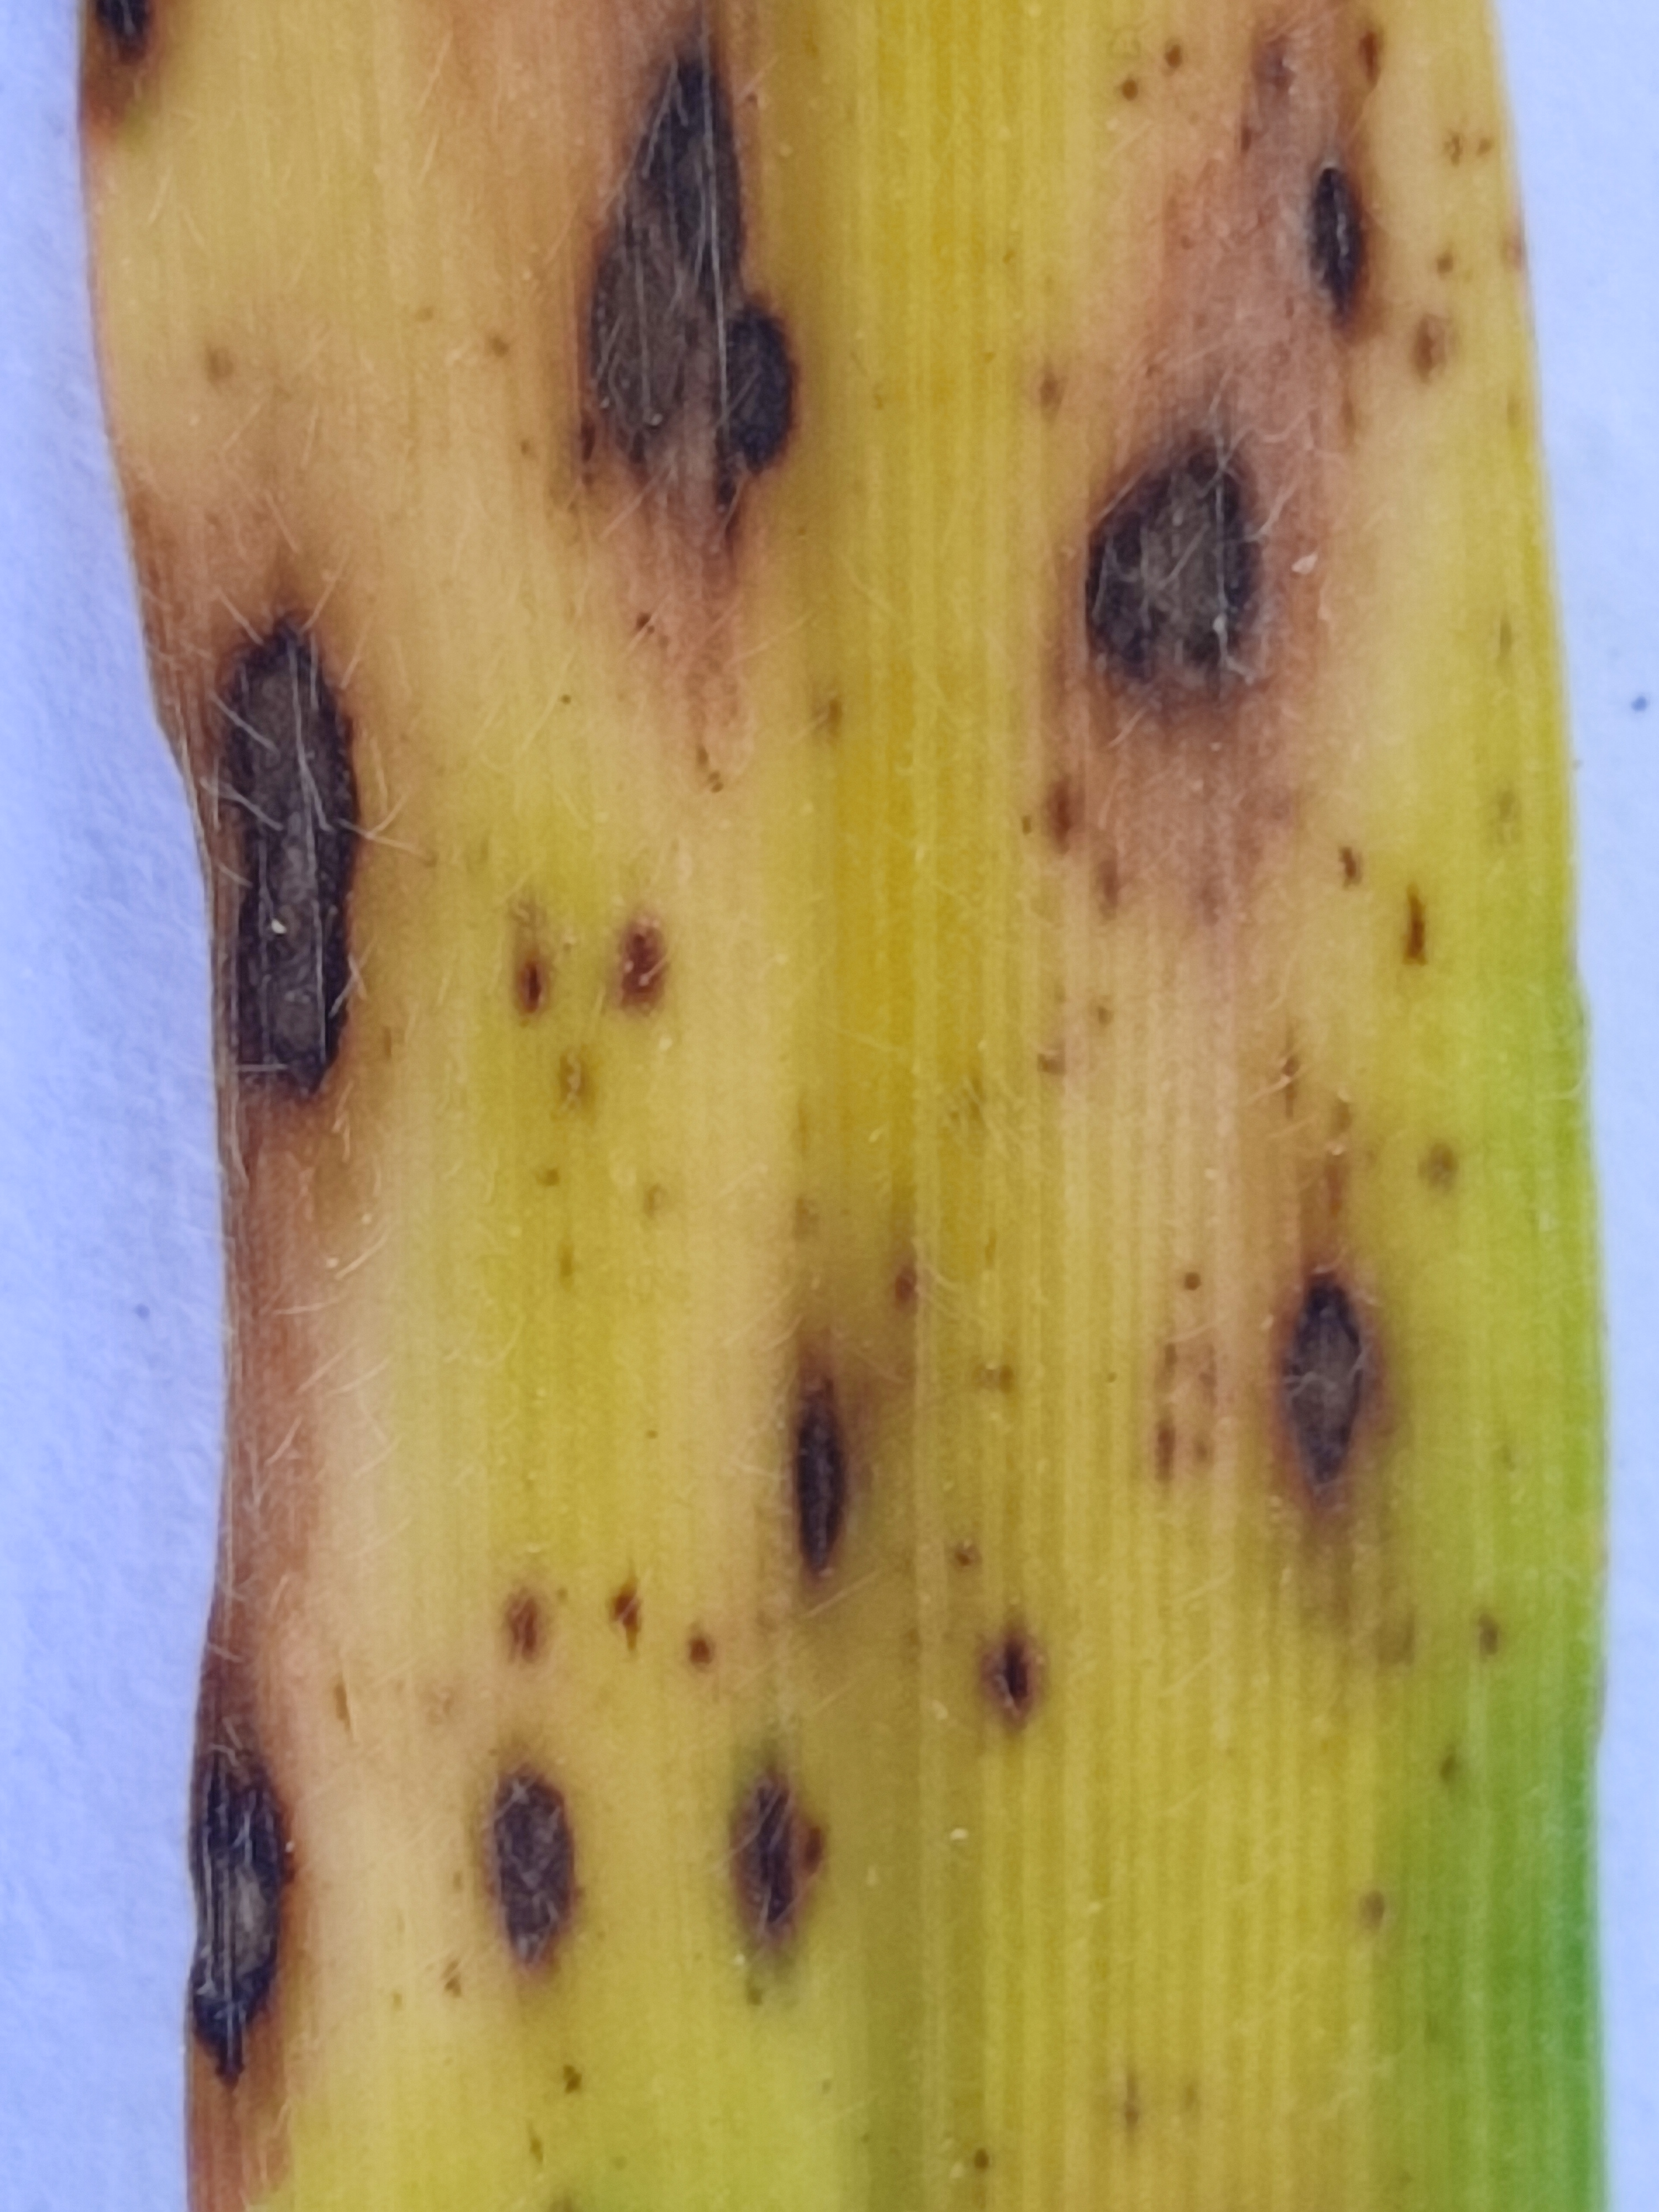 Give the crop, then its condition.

pearl millet, pyricularia sp.
